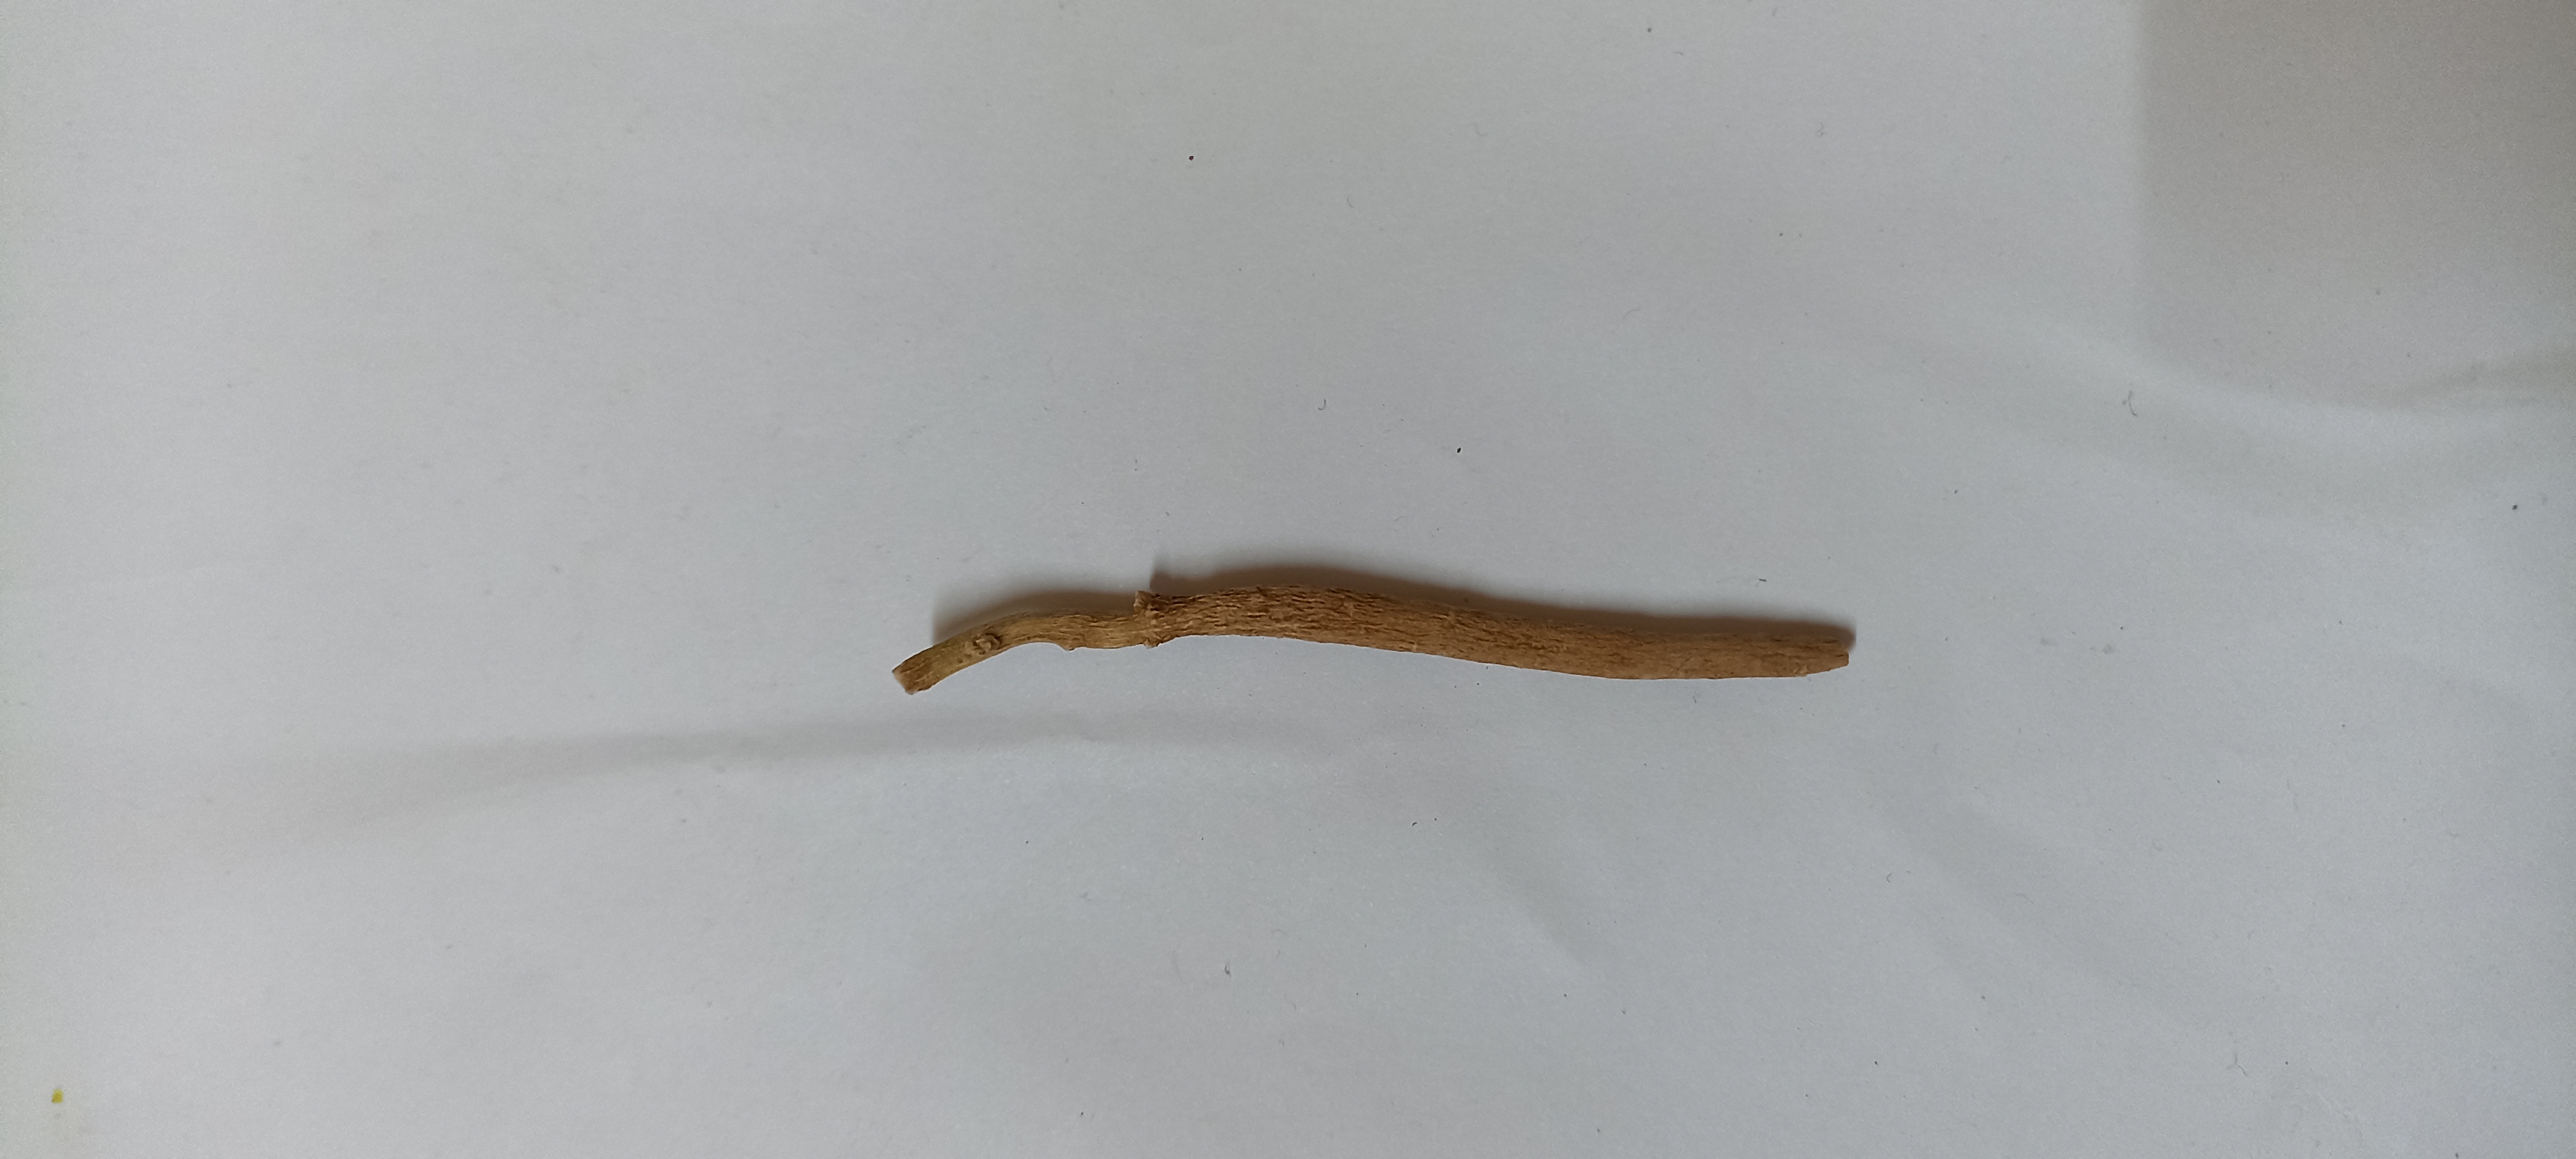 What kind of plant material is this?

ashwagandha
